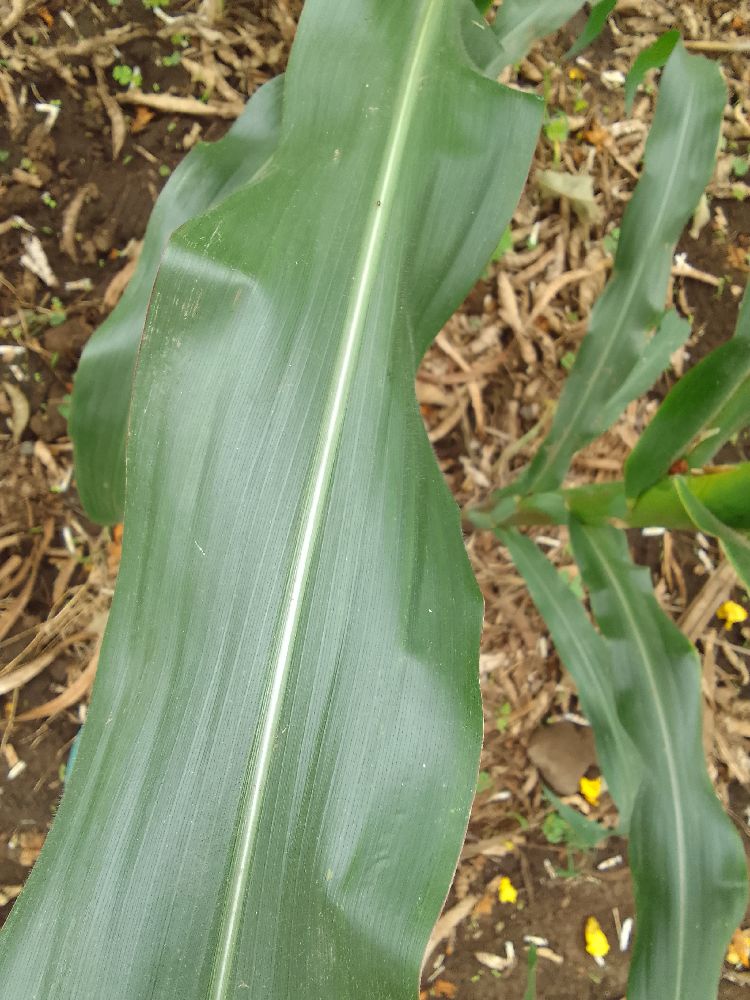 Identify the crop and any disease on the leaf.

maize, healthy
